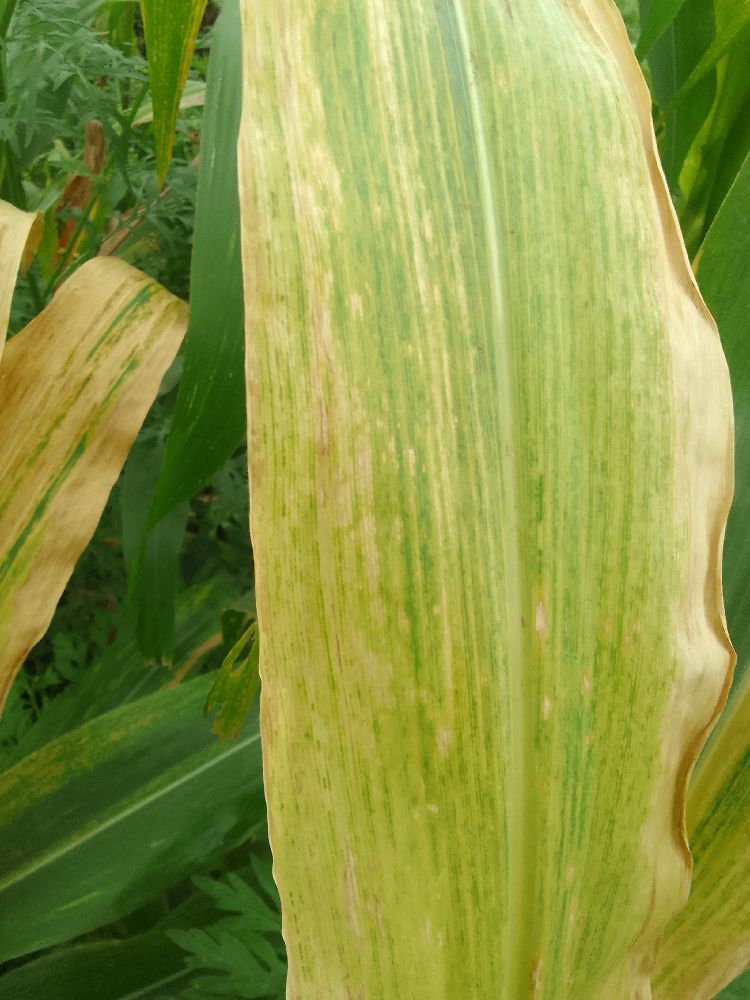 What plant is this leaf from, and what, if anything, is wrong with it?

maize, maize lethal necrosis
